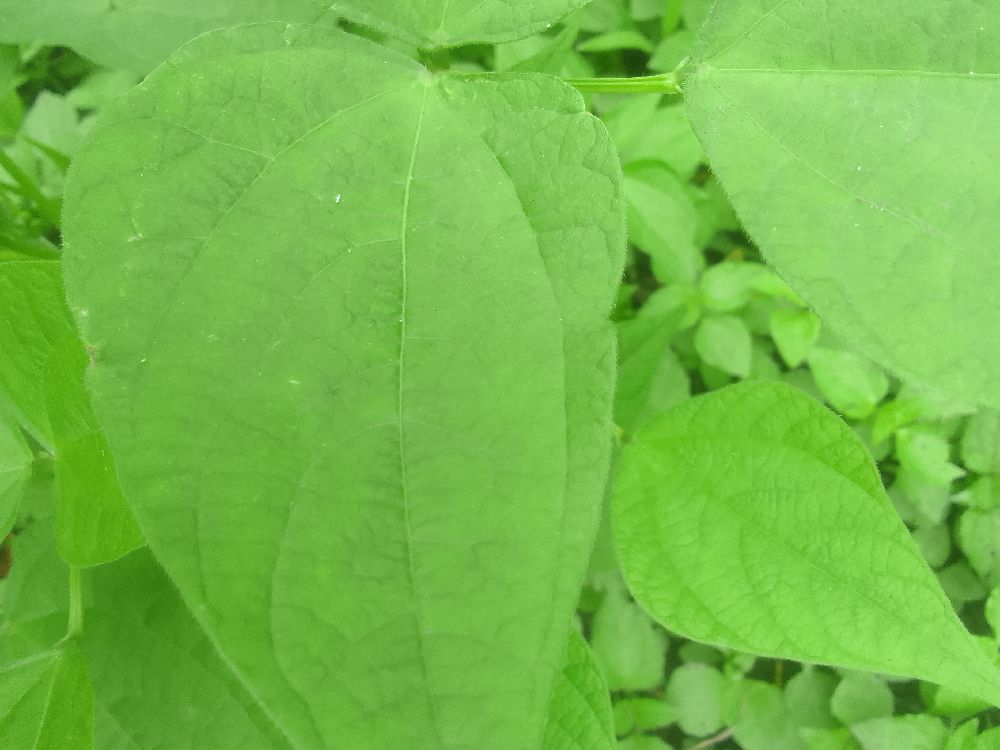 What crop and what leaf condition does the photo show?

common bean, healthy
